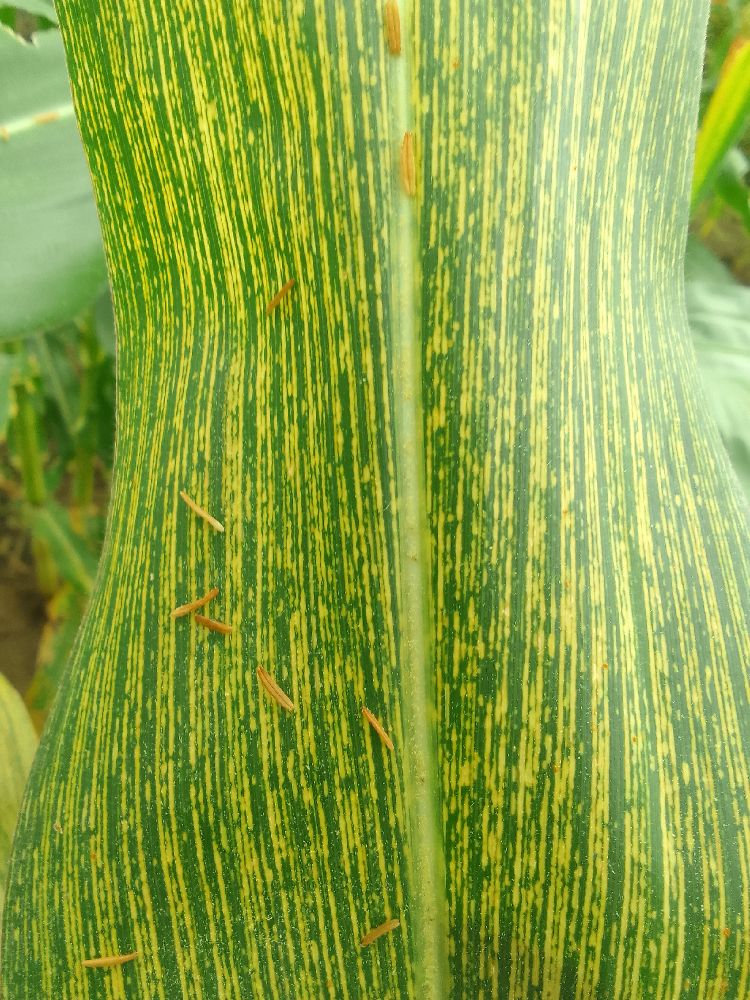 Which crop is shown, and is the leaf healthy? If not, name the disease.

maize, maize streak virus
